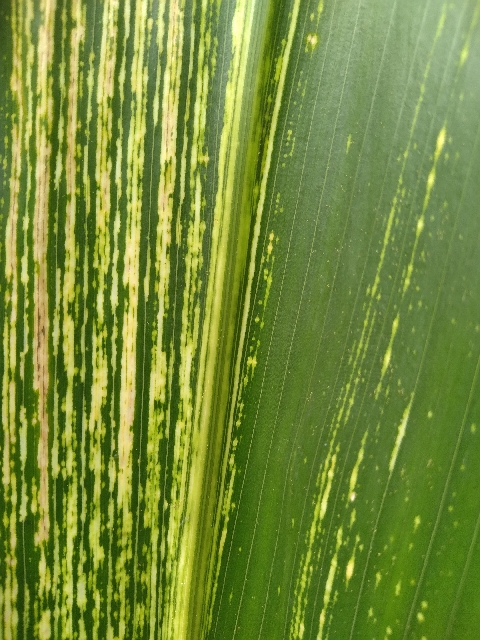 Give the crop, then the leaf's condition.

maize, maize streak virus
